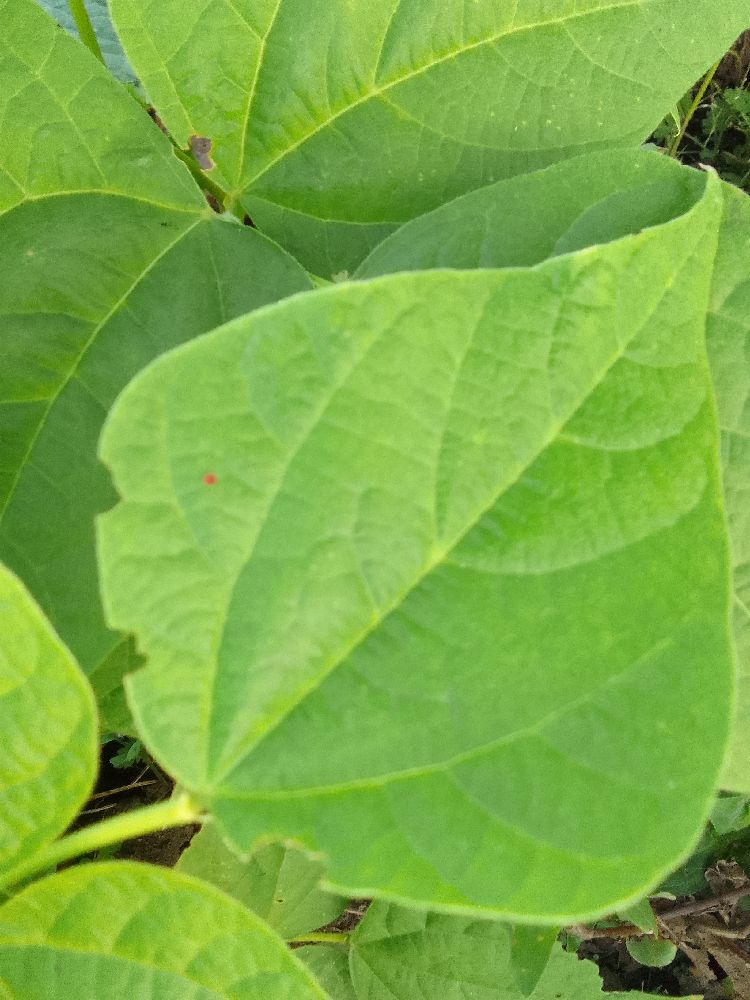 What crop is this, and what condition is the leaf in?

common bean, healthy
